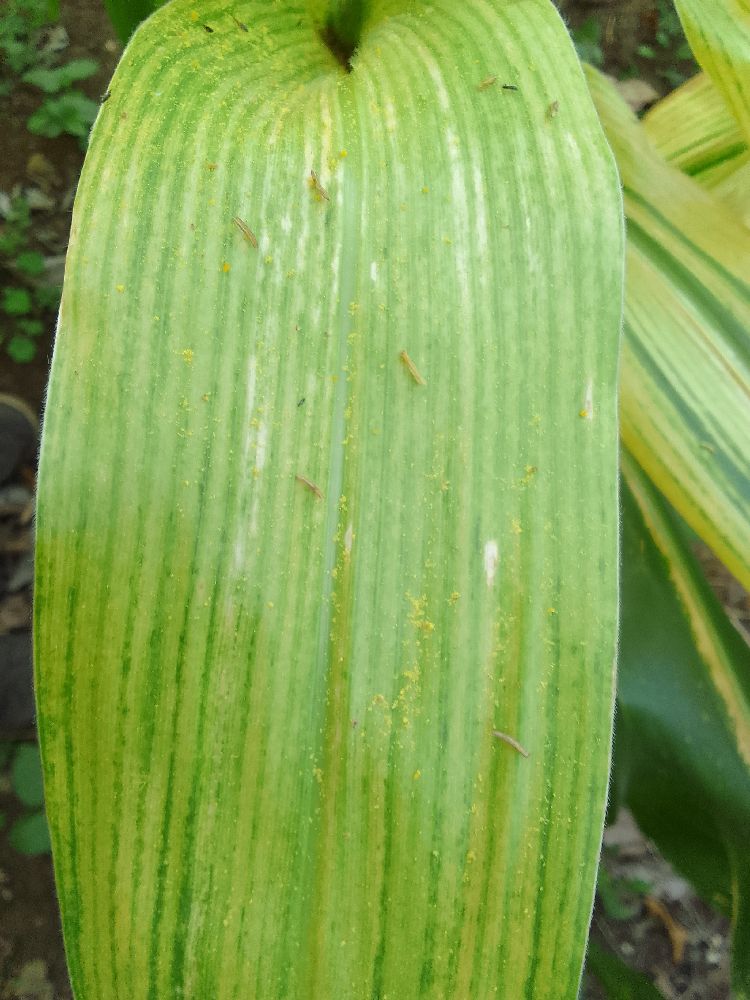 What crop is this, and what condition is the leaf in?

maize, maize lethal necrosis
